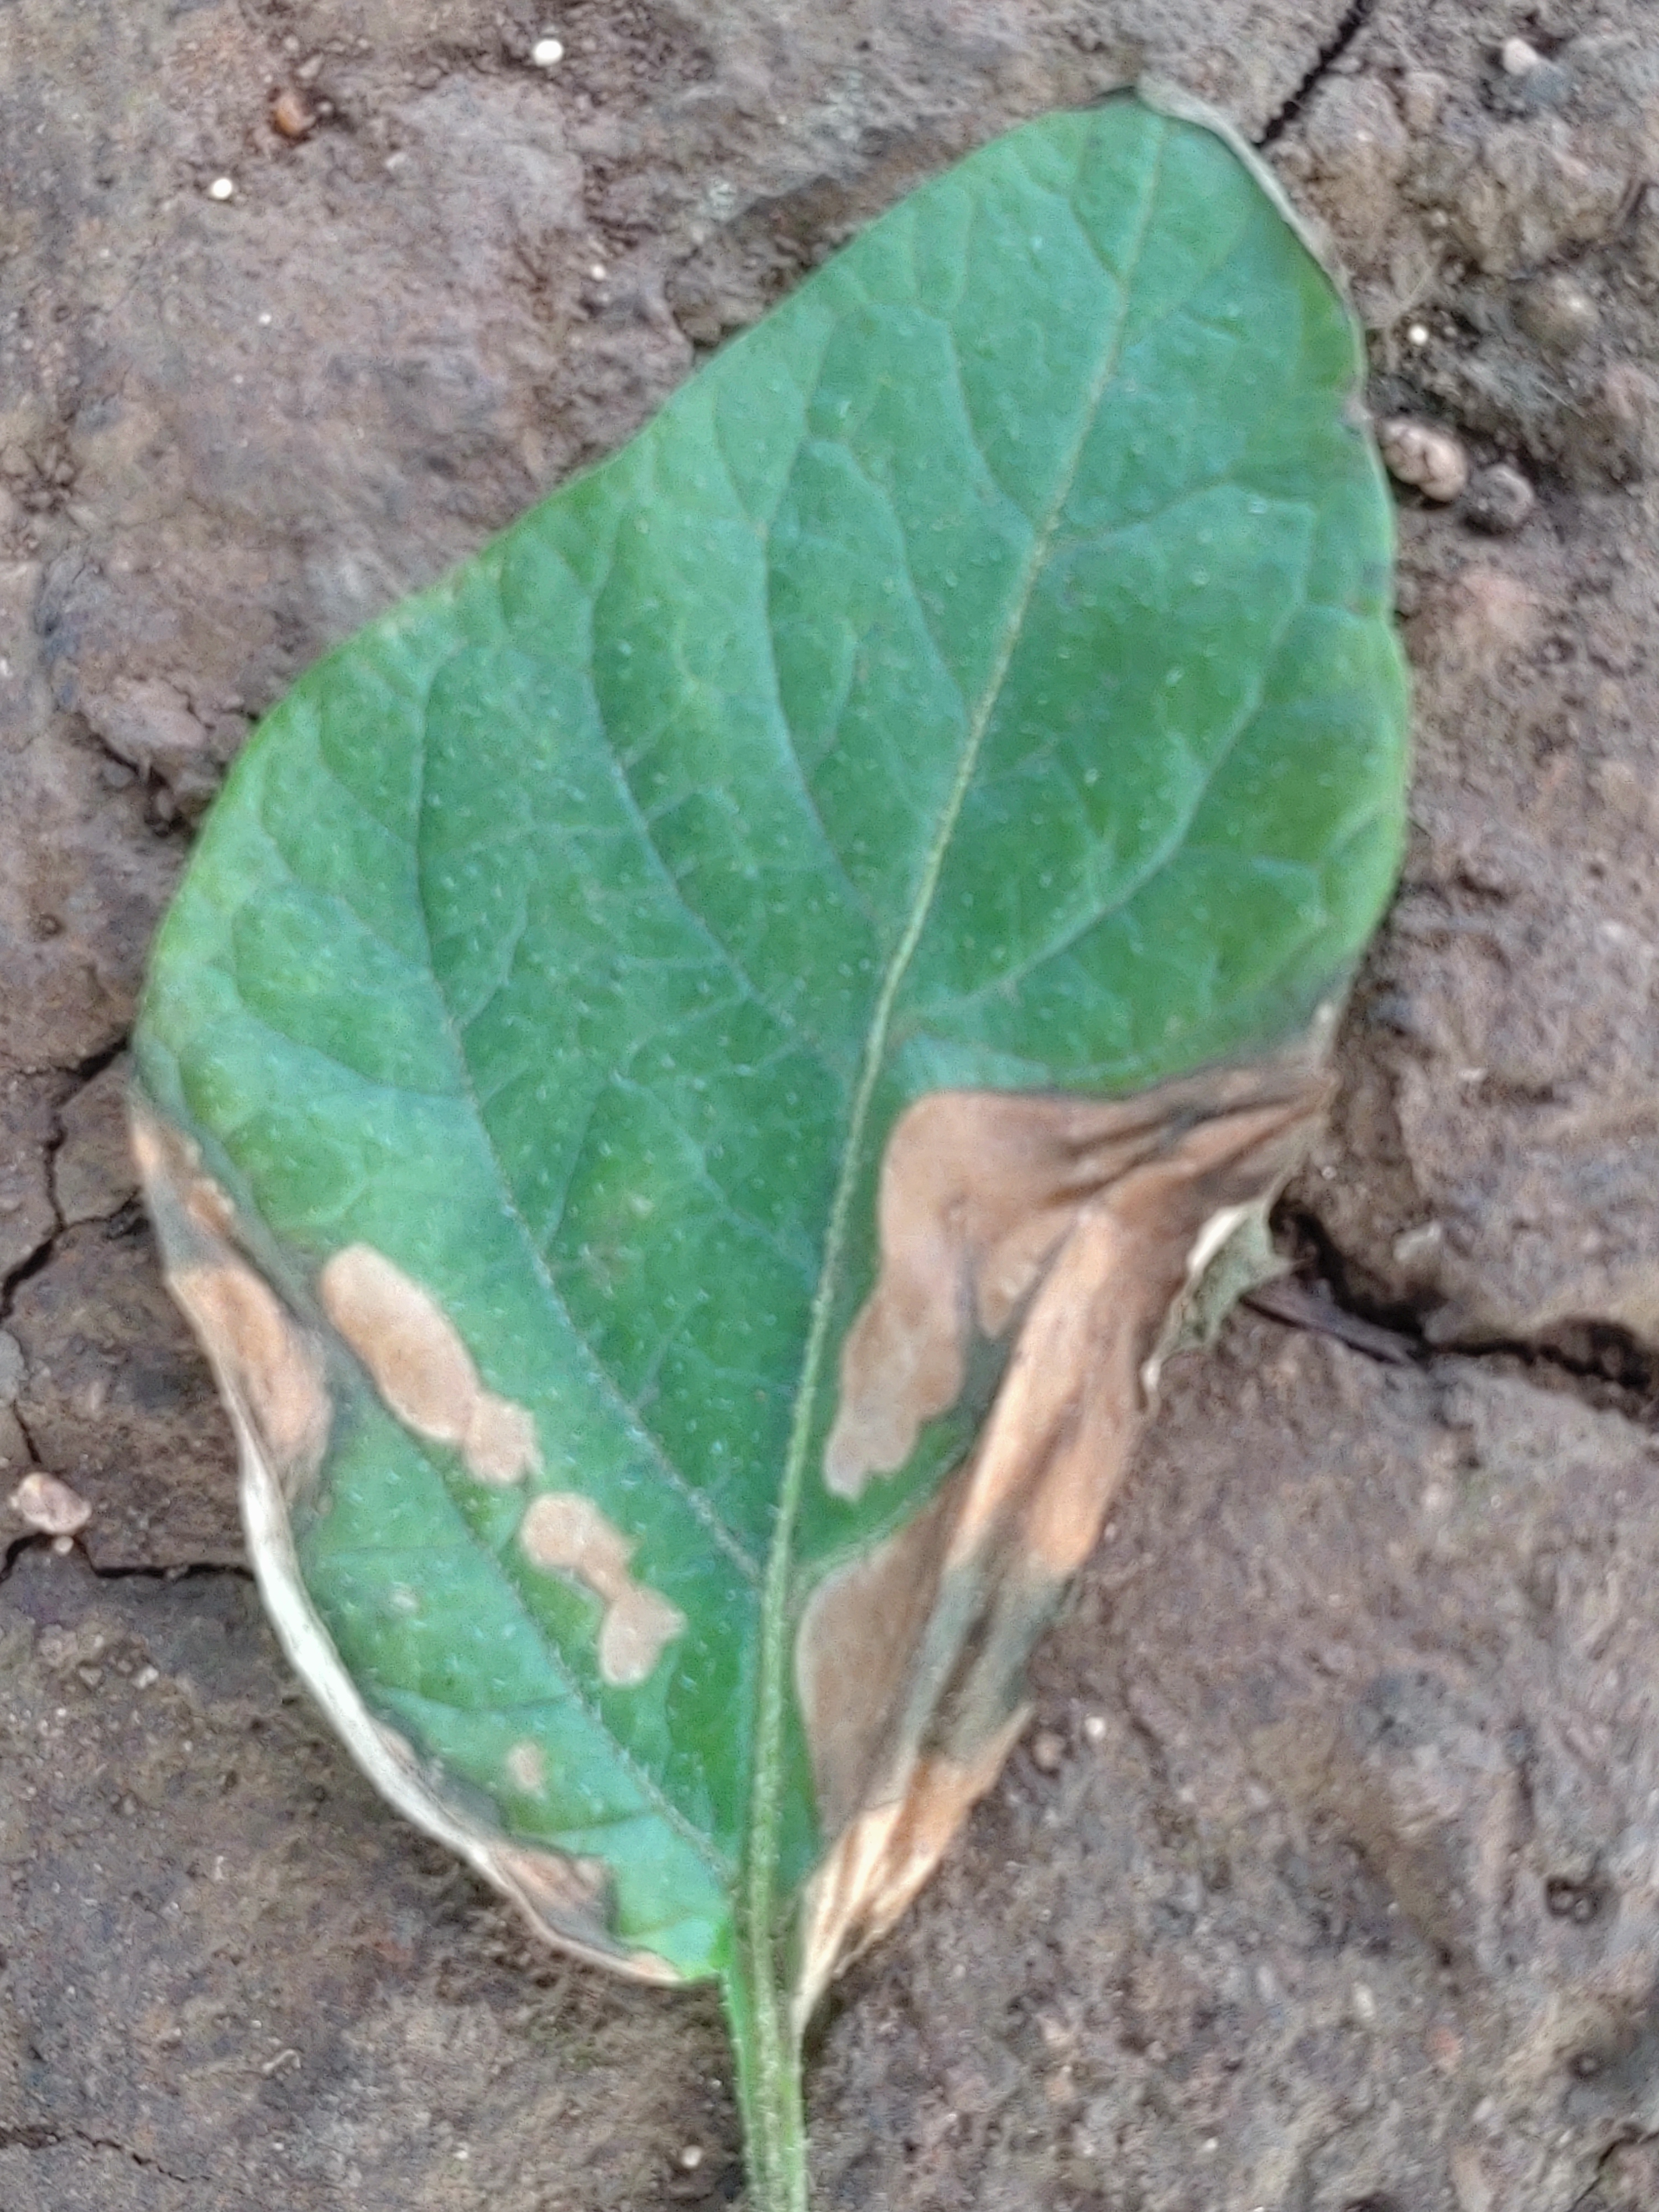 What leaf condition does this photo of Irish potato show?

early blight
